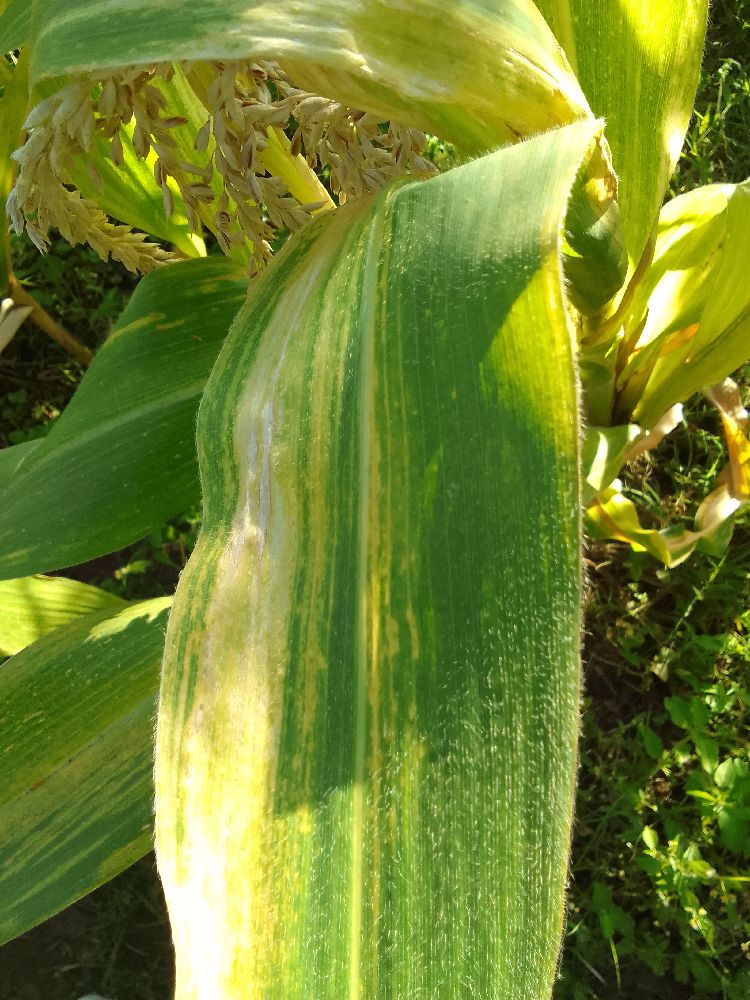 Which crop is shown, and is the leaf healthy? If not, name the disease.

maize, maize lethal necrosis
